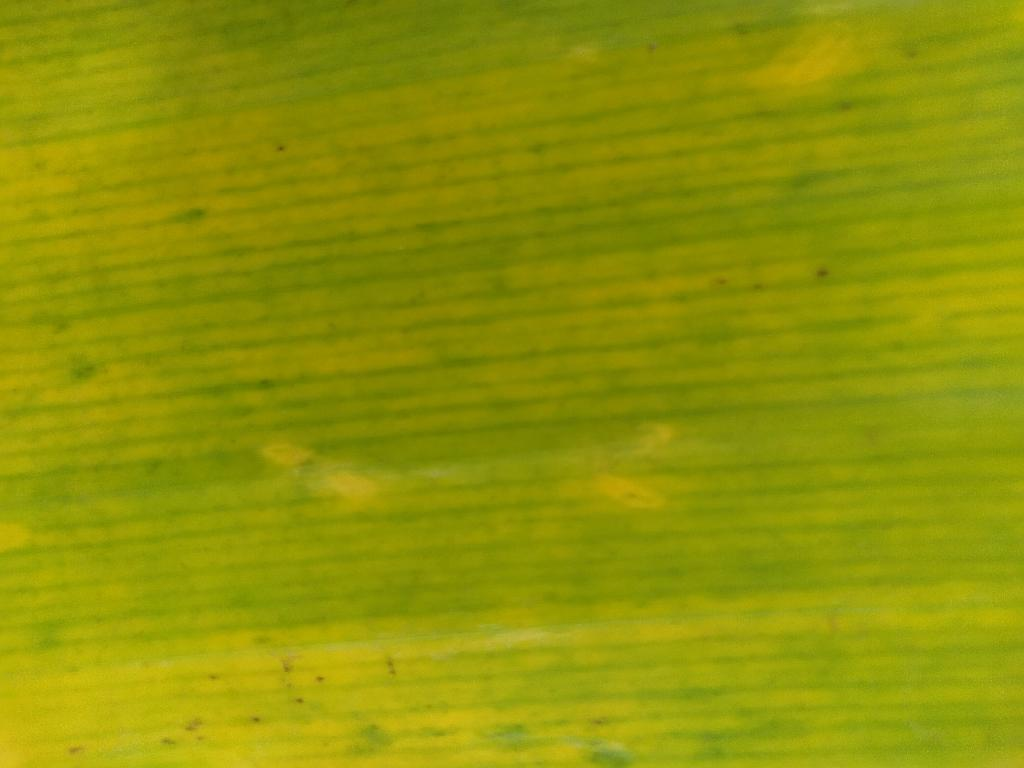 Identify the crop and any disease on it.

banana, fusarium wilt race 1
